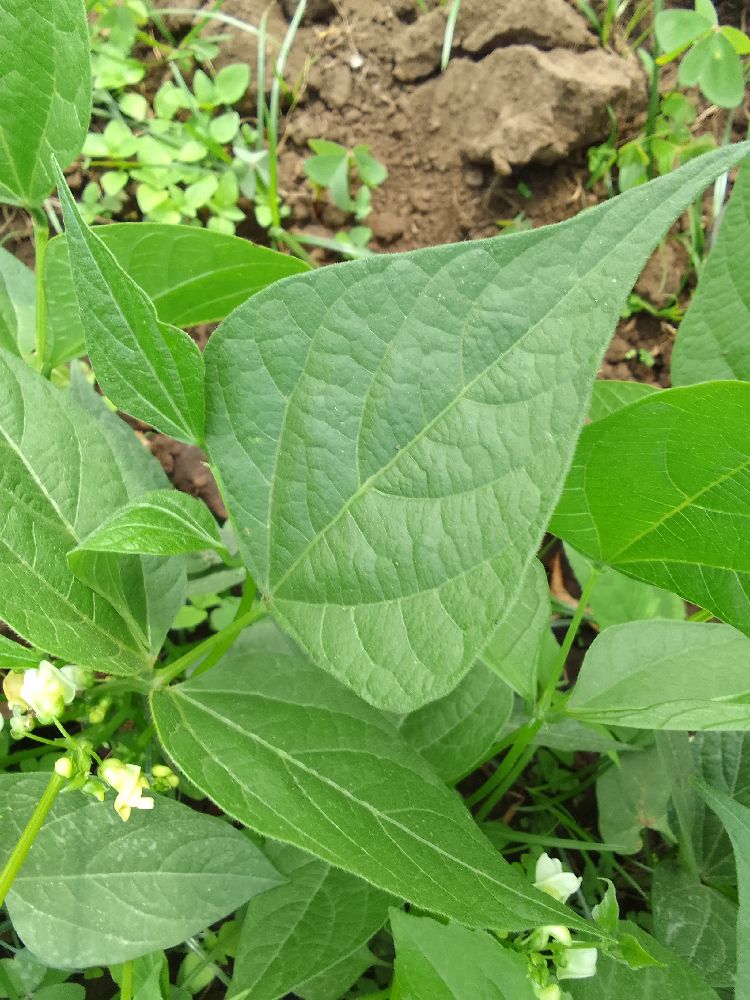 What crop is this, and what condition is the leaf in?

common bean, healthy
